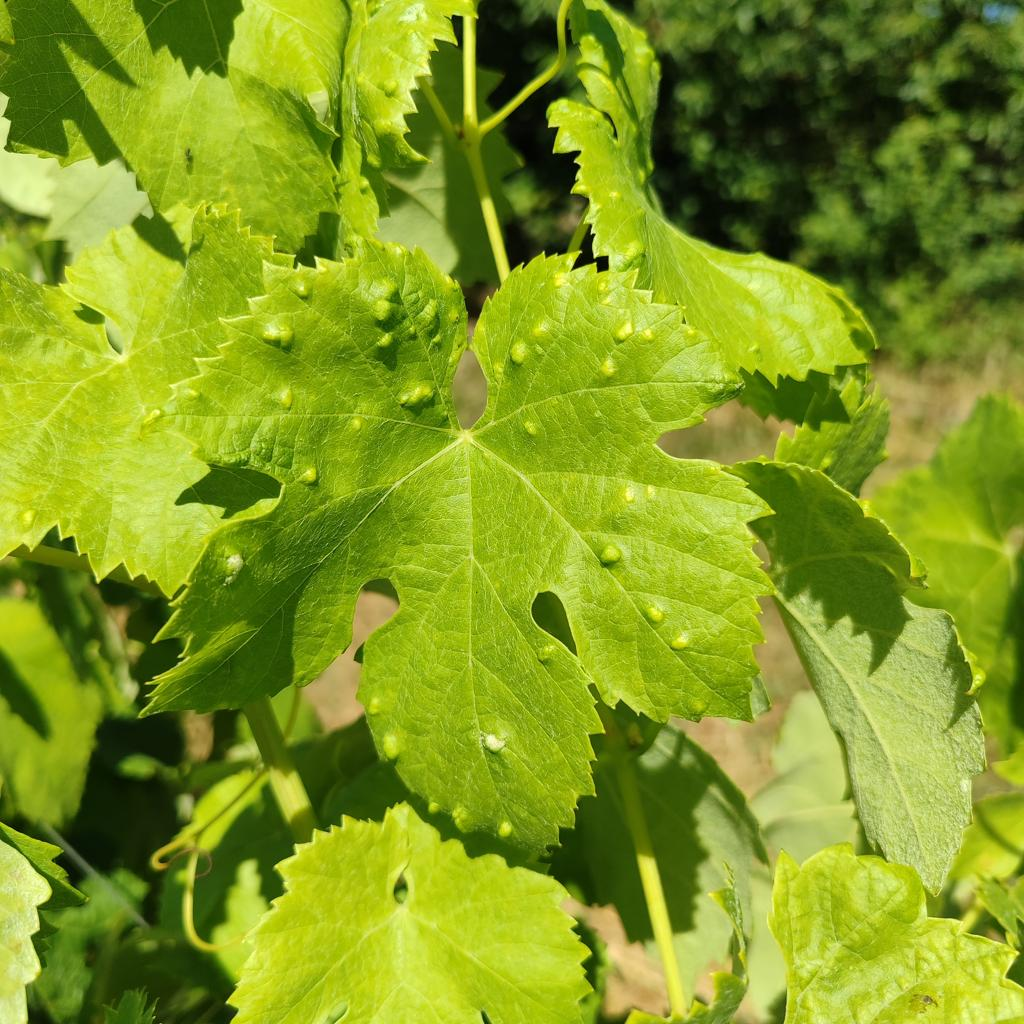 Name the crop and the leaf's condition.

grapevine, erineum mite
